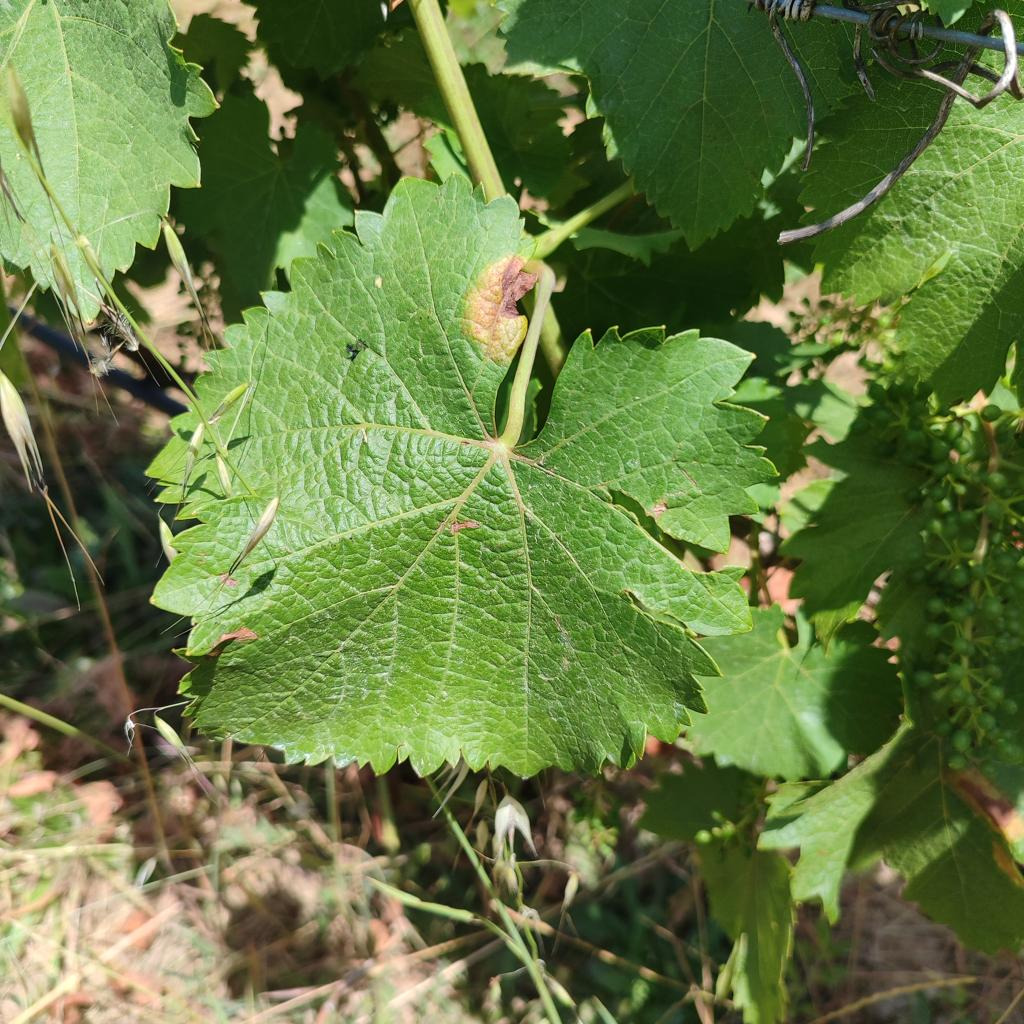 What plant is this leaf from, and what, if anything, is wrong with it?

grapevine, downy mildew
